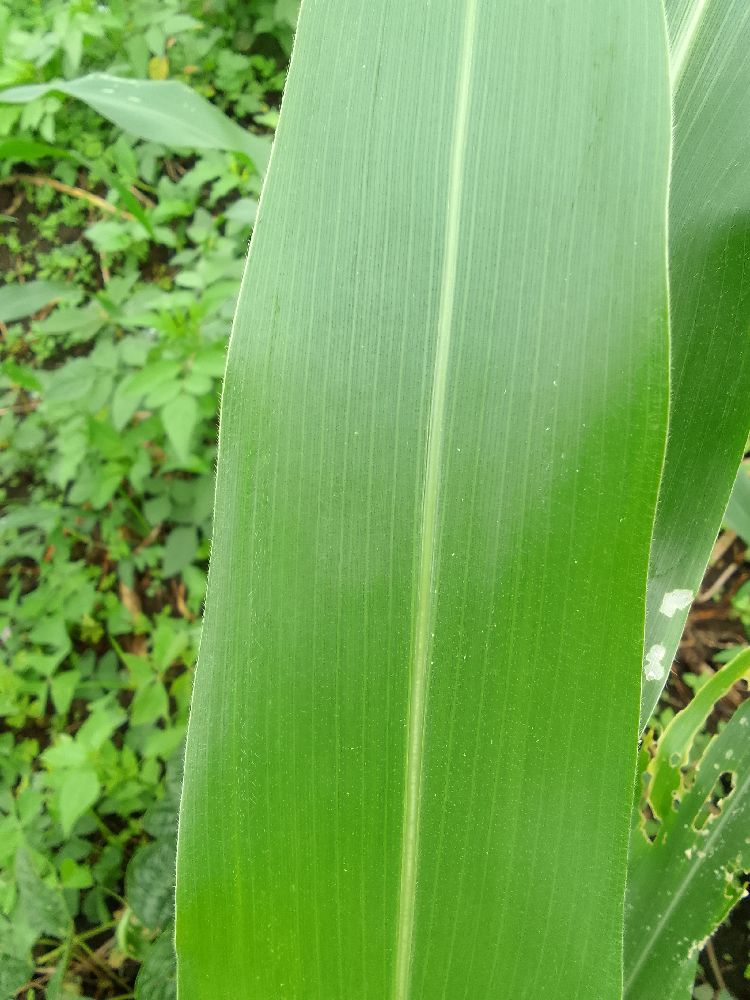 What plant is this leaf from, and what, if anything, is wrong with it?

maize, healthy
